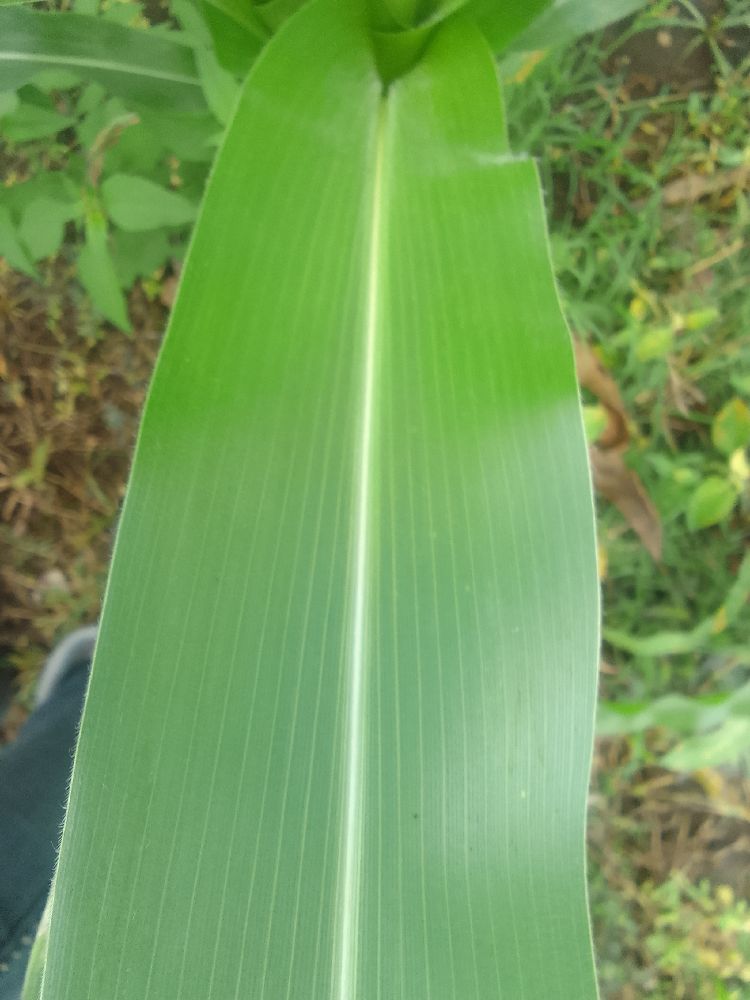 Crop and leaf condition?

maize, healthy
